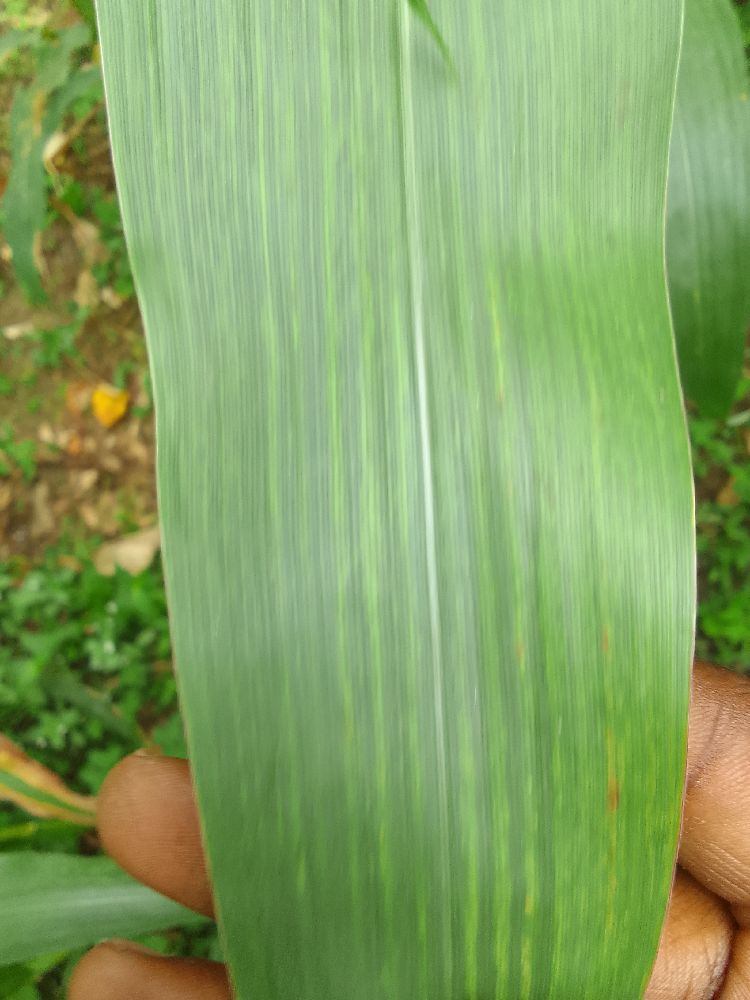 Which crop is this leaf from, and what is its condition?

maize, healthy
